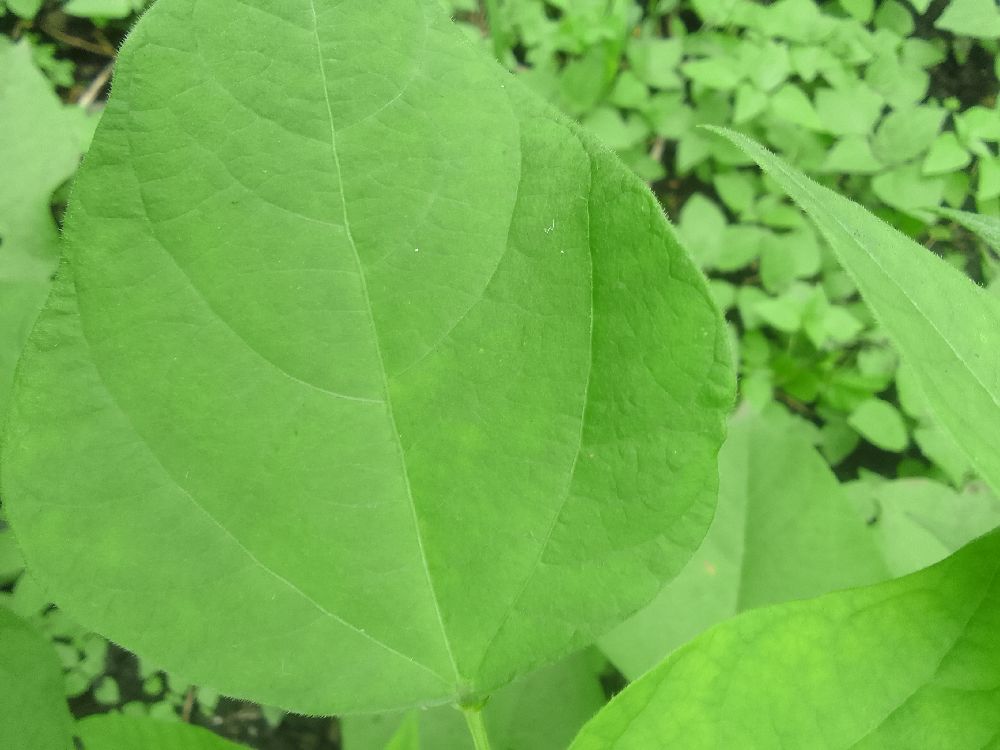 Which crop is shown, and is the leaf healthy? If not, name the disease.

common bean, healthy
